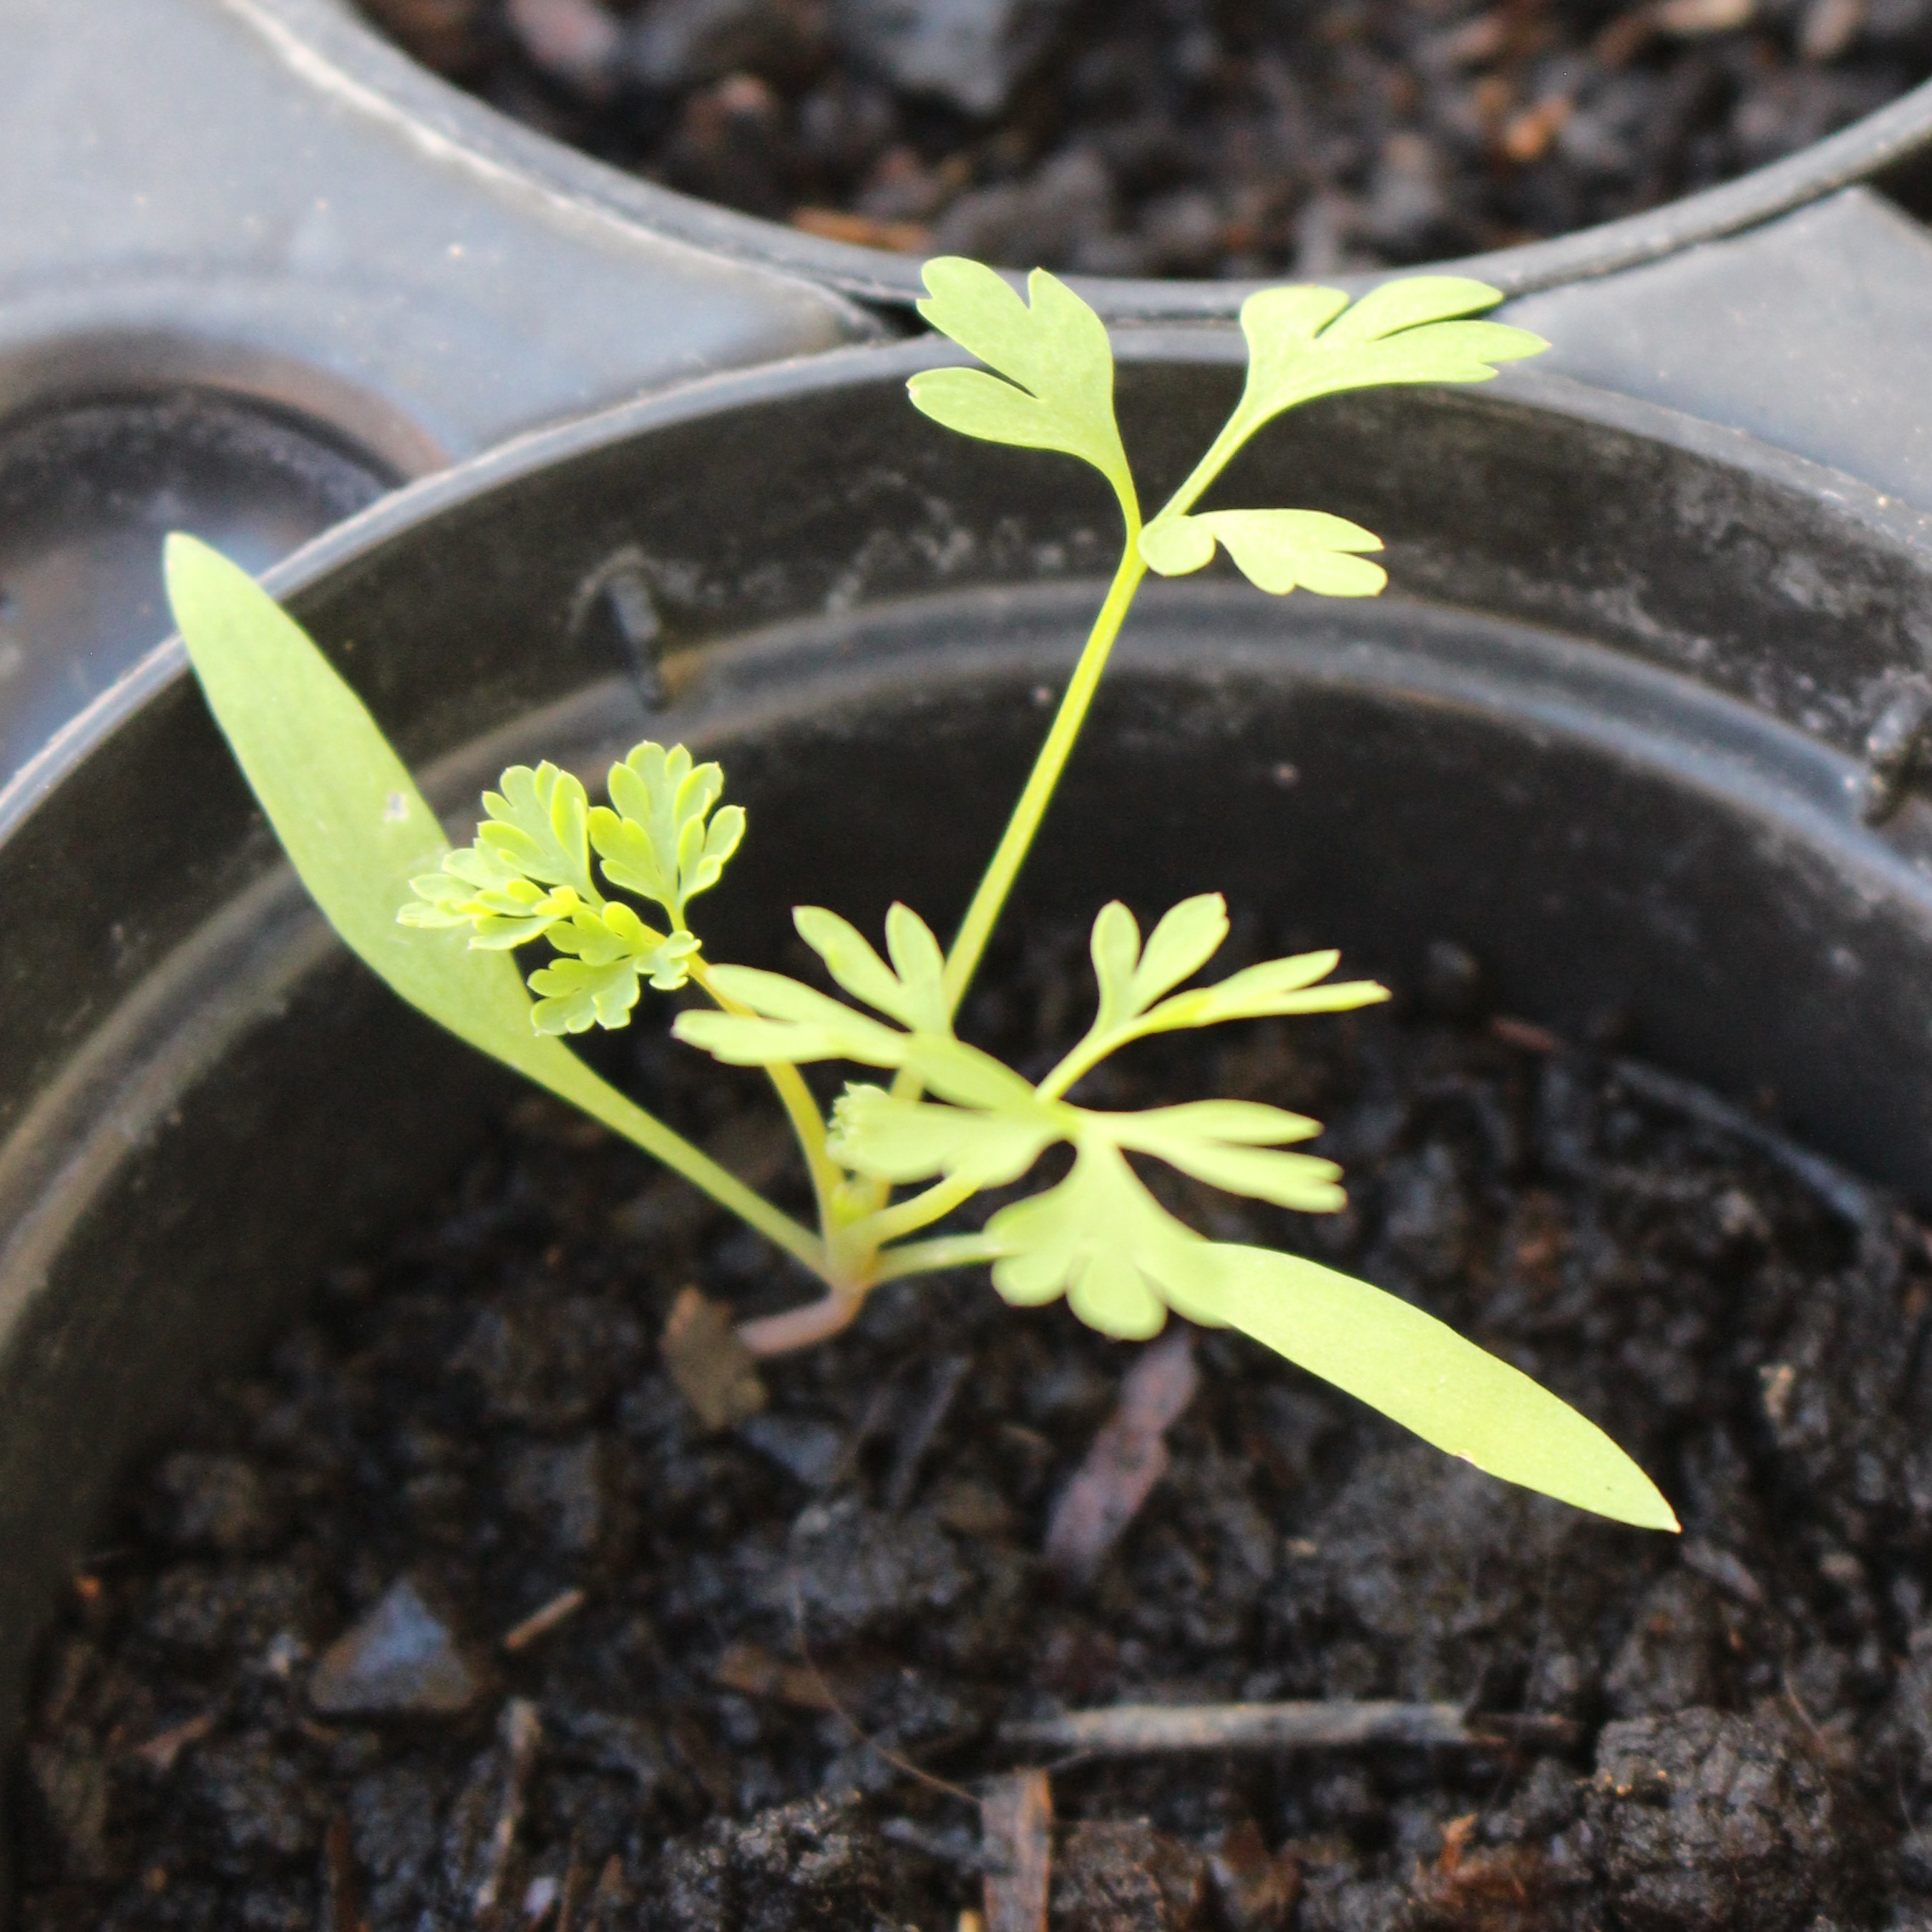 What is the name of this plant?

Fumaria officinalis
